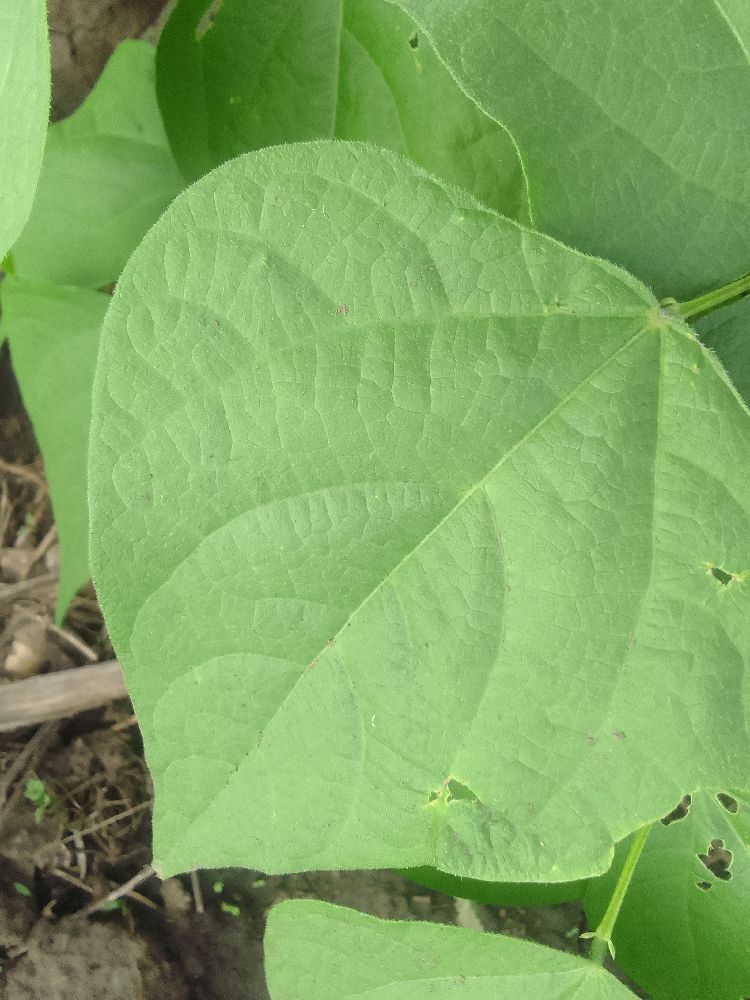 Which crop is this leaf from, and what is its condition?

common bean, healthy
